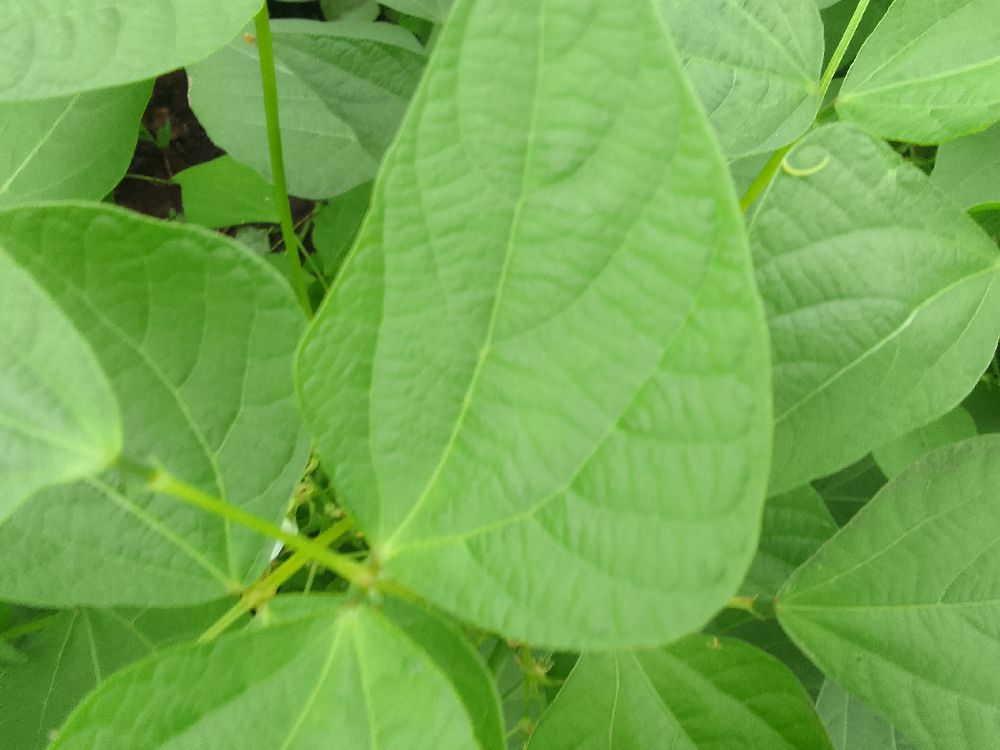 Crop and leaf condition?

common bean, healthy
